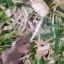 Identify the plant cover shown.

grass
